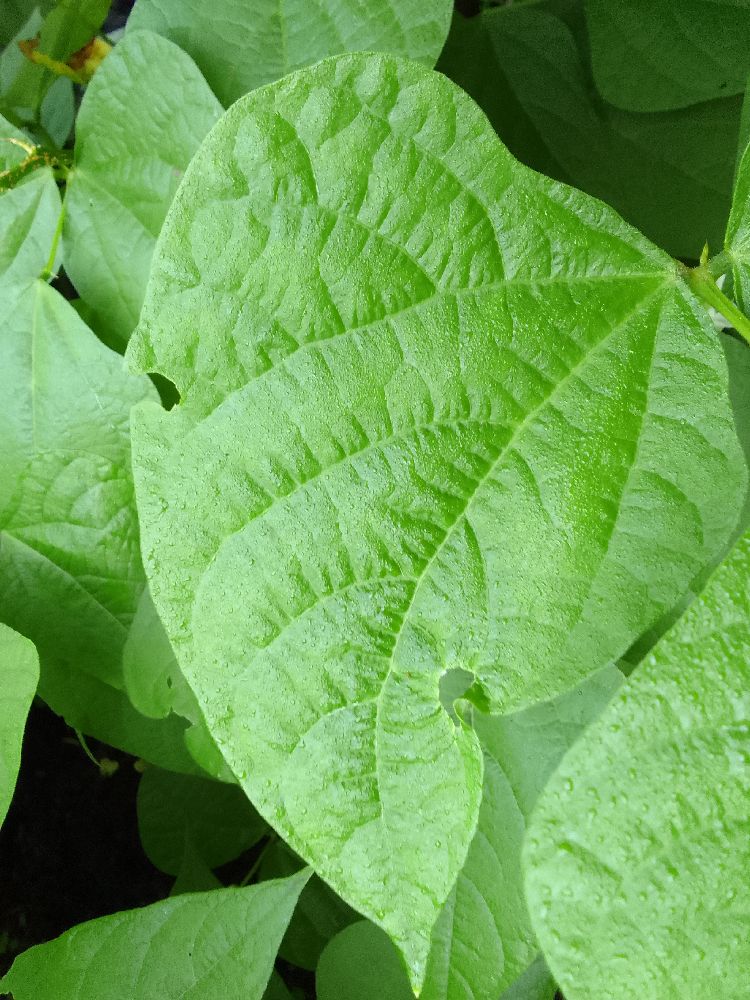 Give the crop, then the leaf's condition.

common bean, healthy
